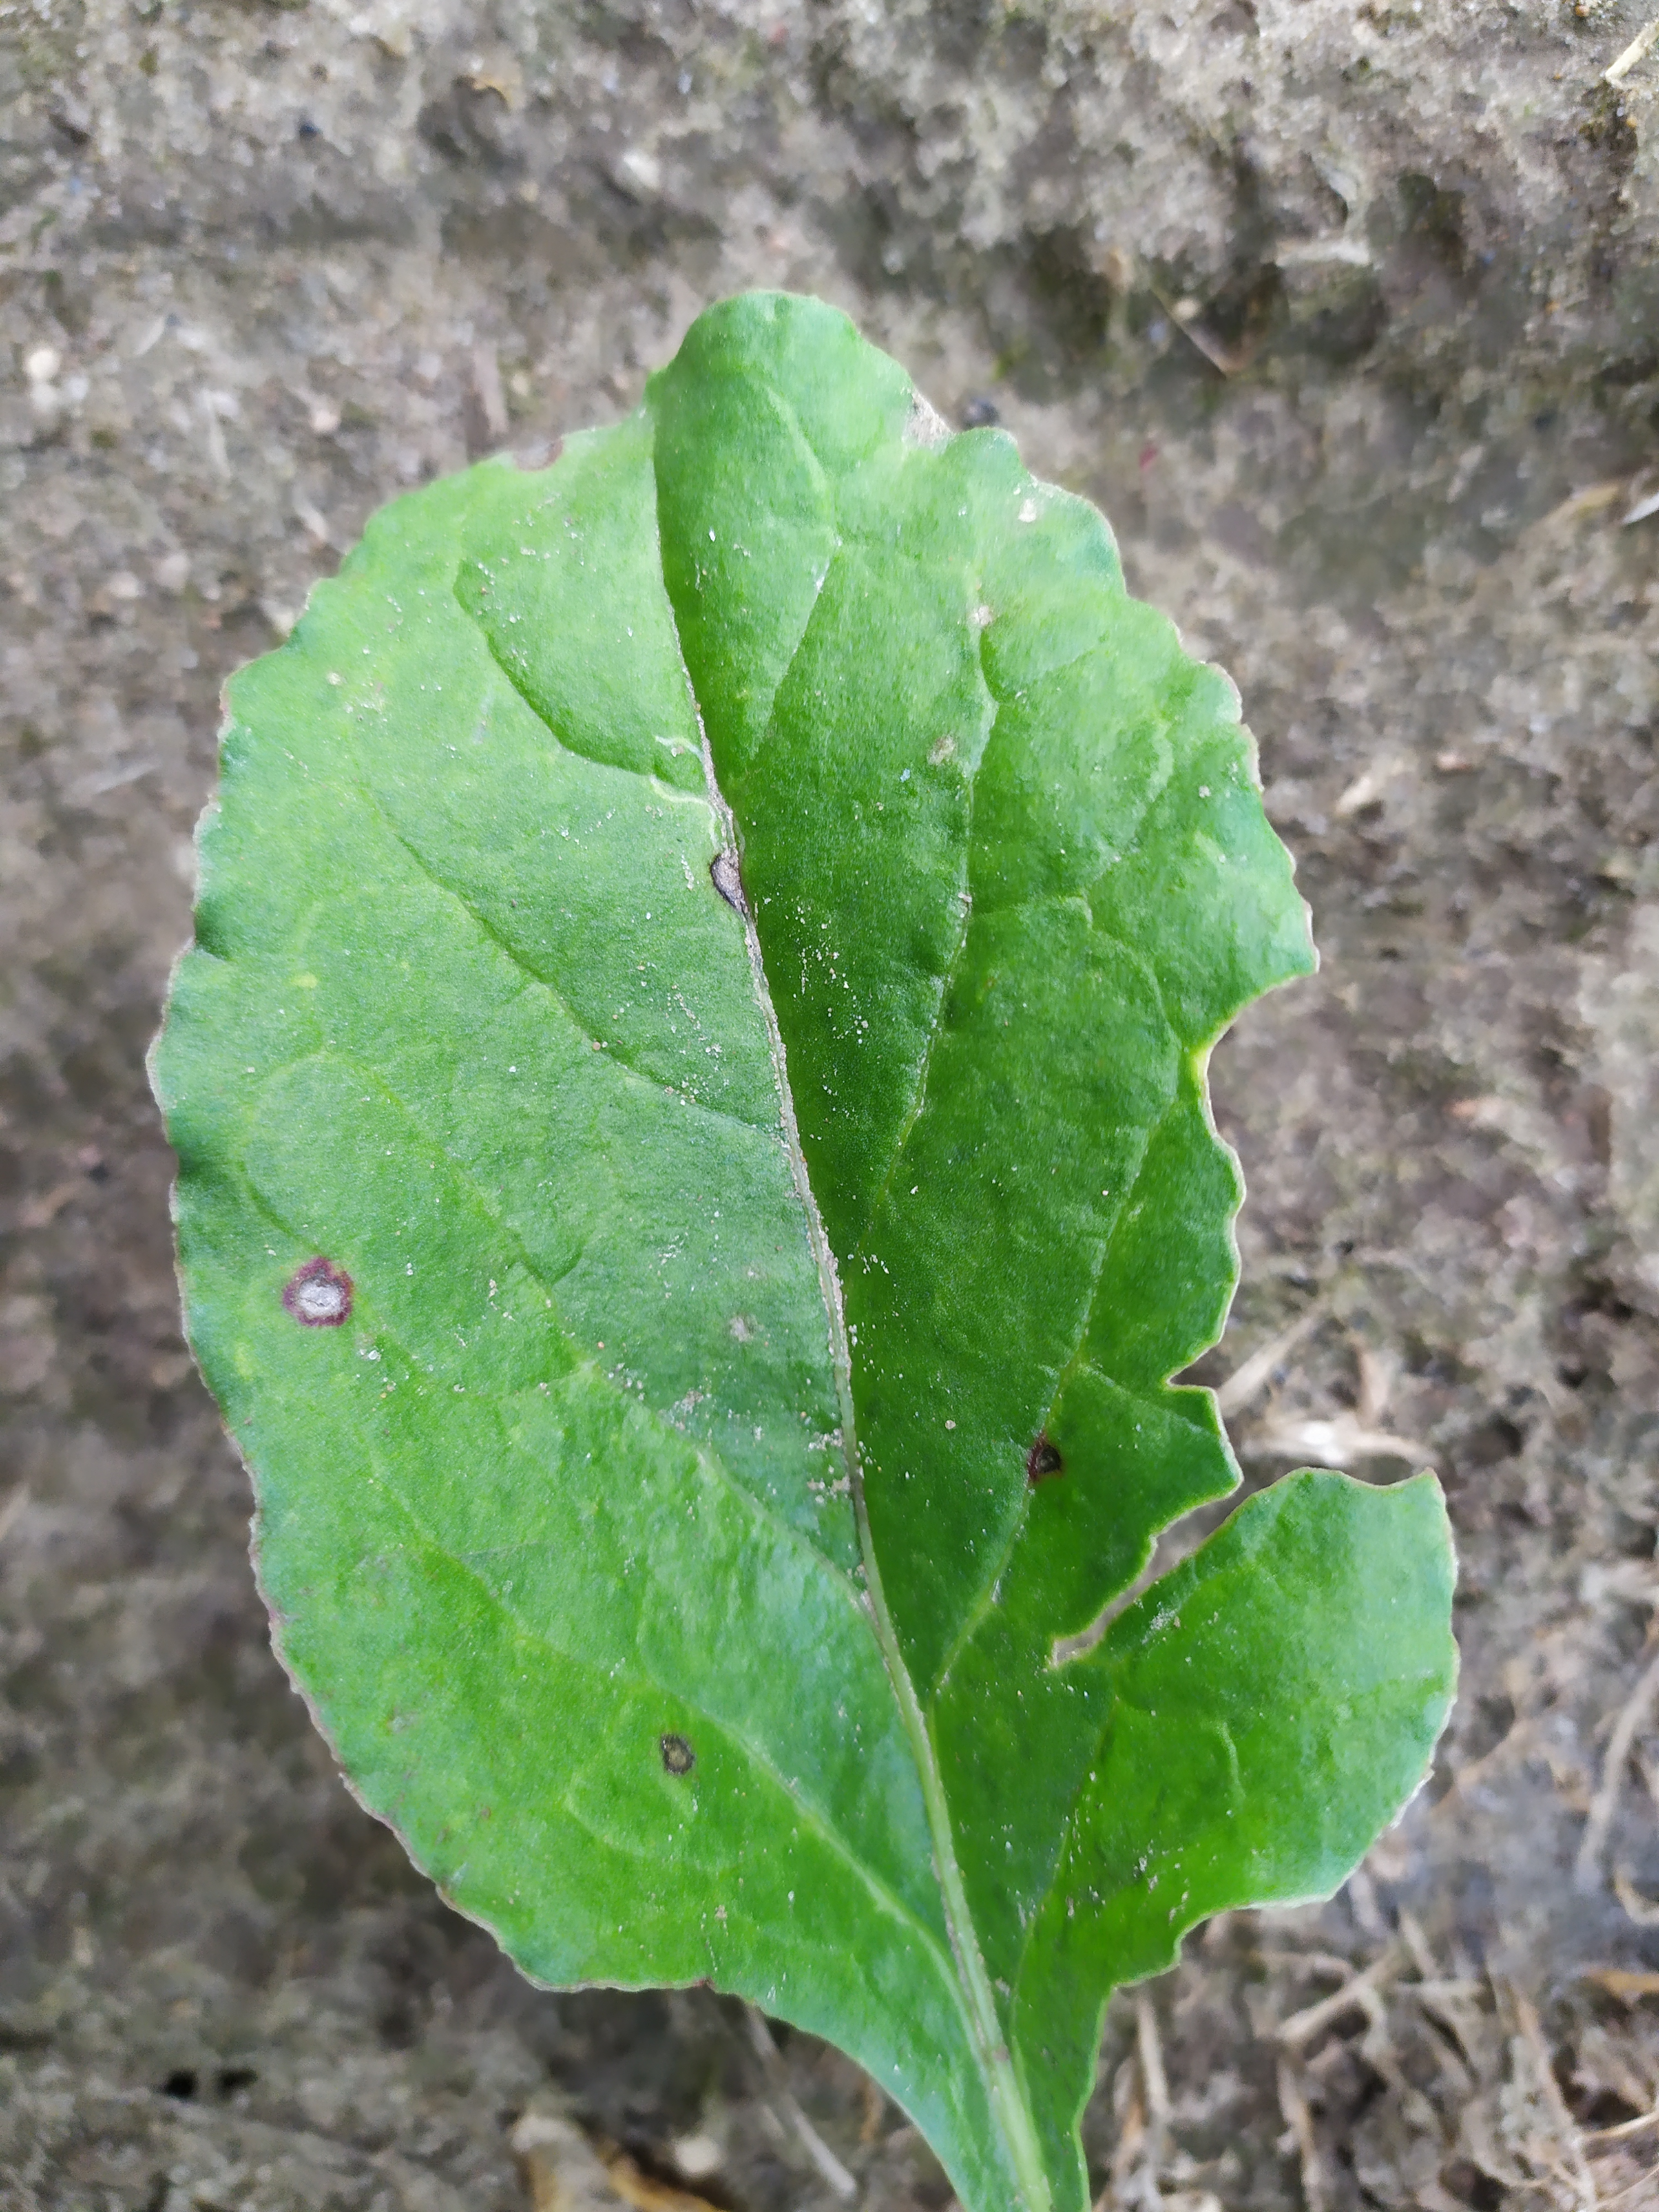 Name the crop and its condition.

beet, cercospora
